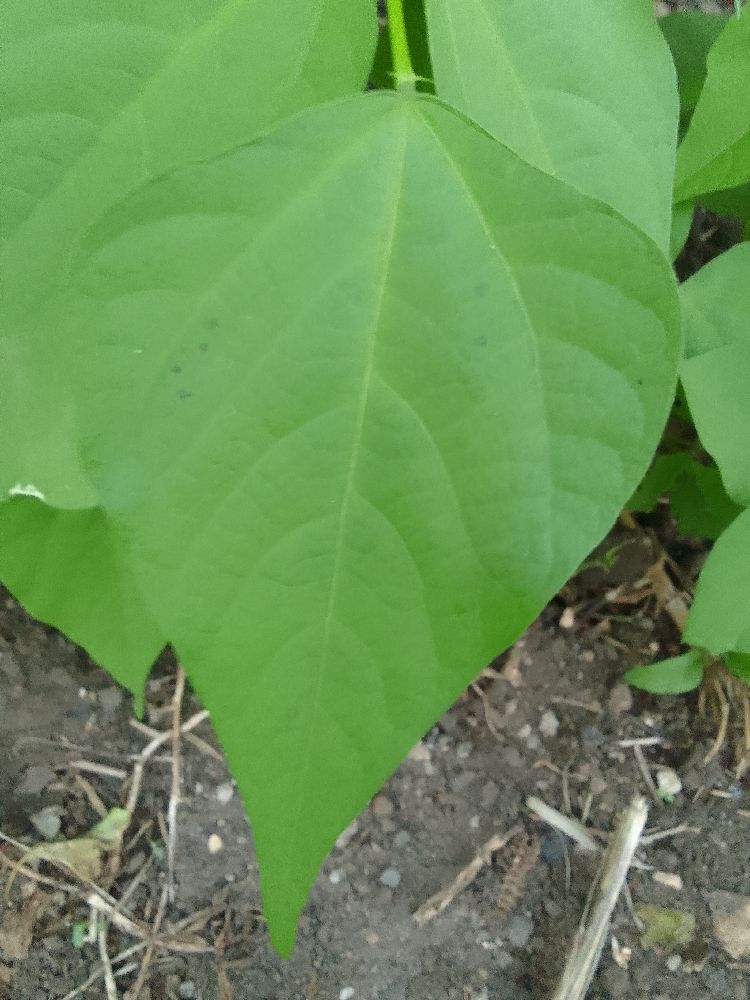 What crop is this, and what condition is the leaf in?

common bean, healthy
